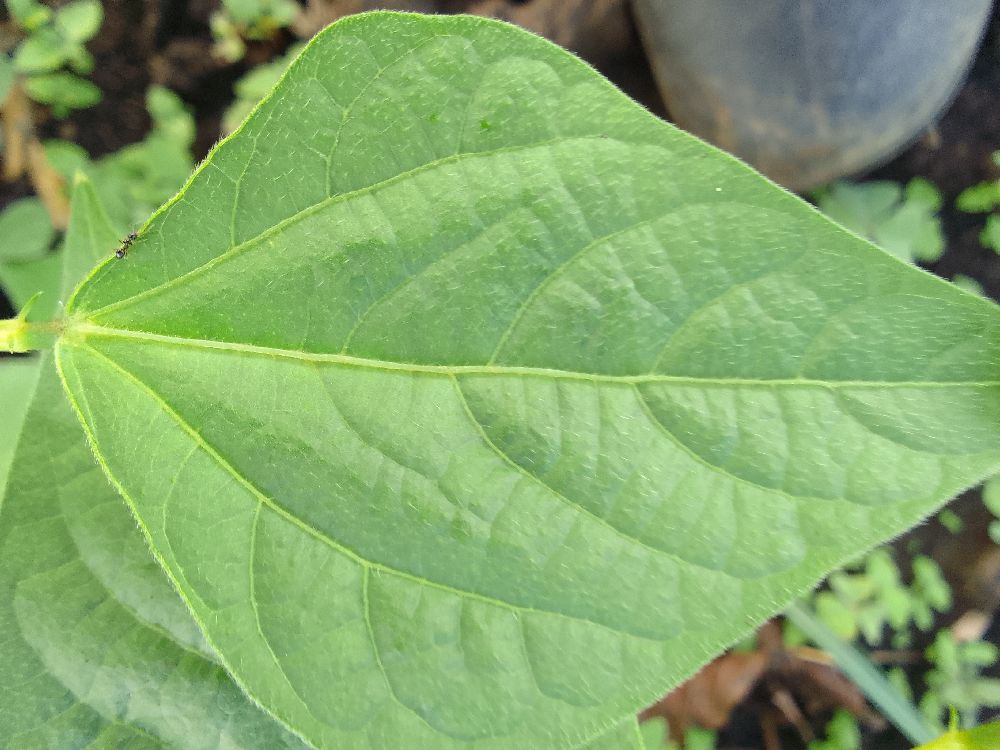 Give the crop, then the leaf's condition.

common bean, healthy
